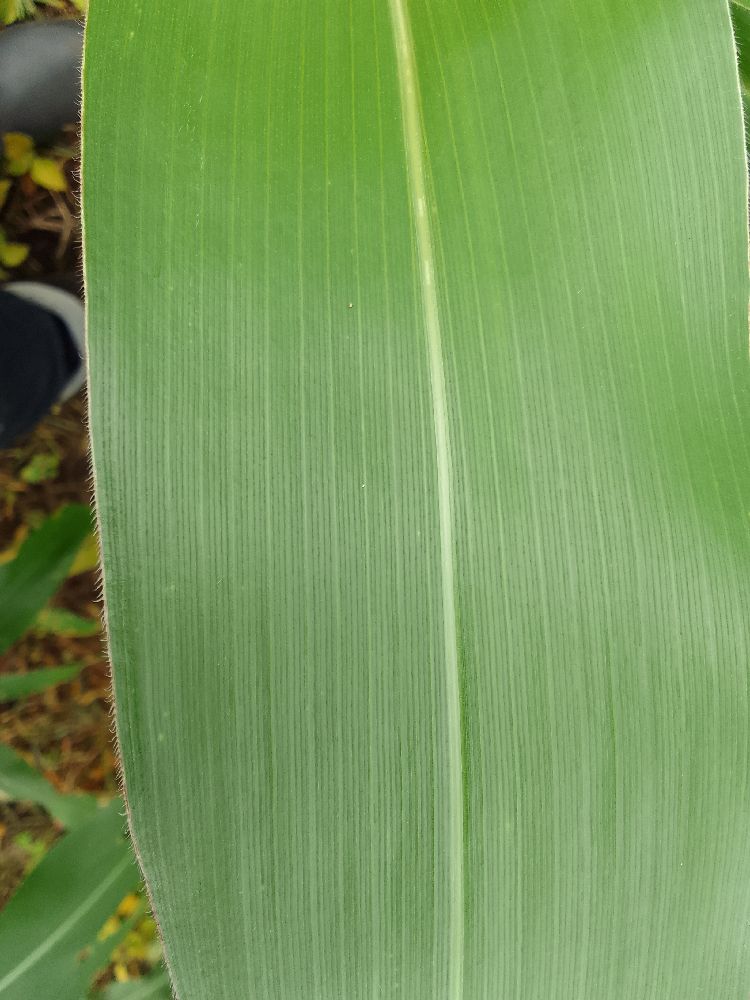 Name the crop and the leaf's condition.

maize, healthy
